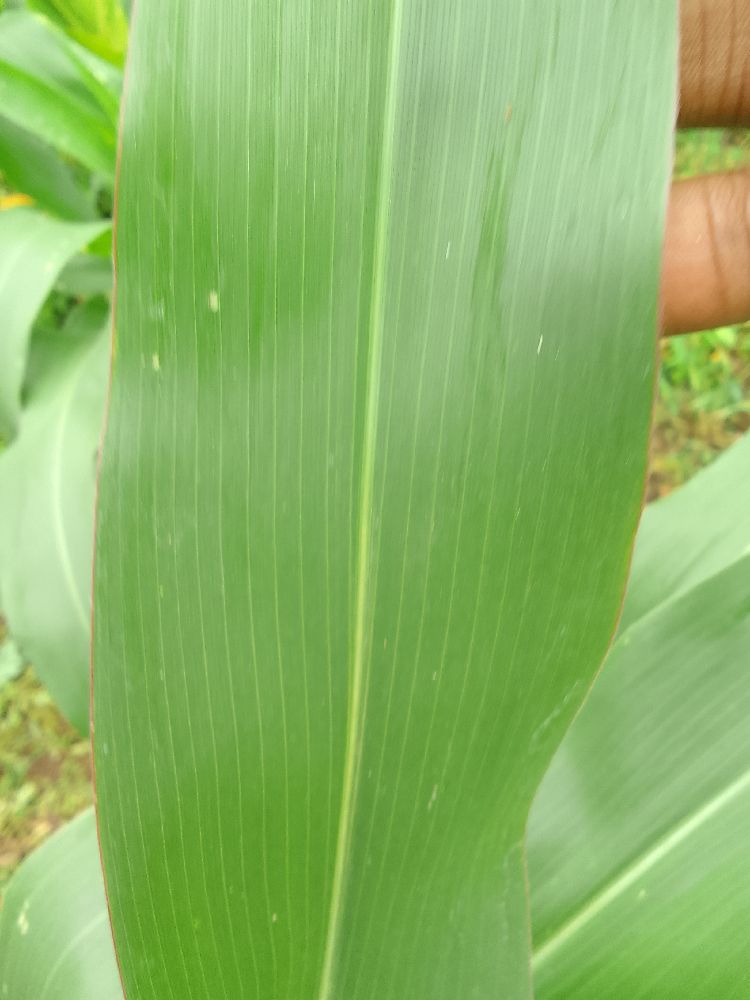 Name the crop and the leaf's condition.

maize, healthy
